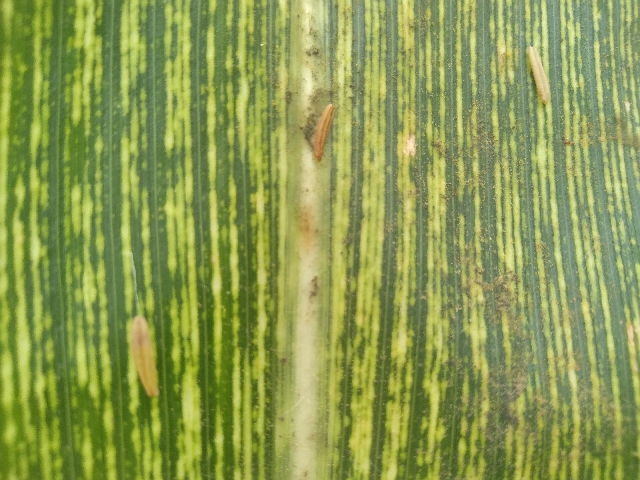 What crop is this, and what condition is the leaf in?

maize, maize streak virus
